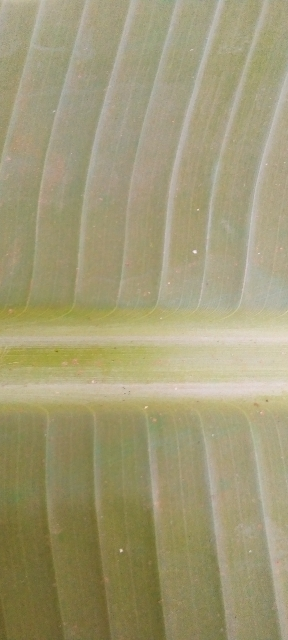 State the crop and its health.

banana, healthy
